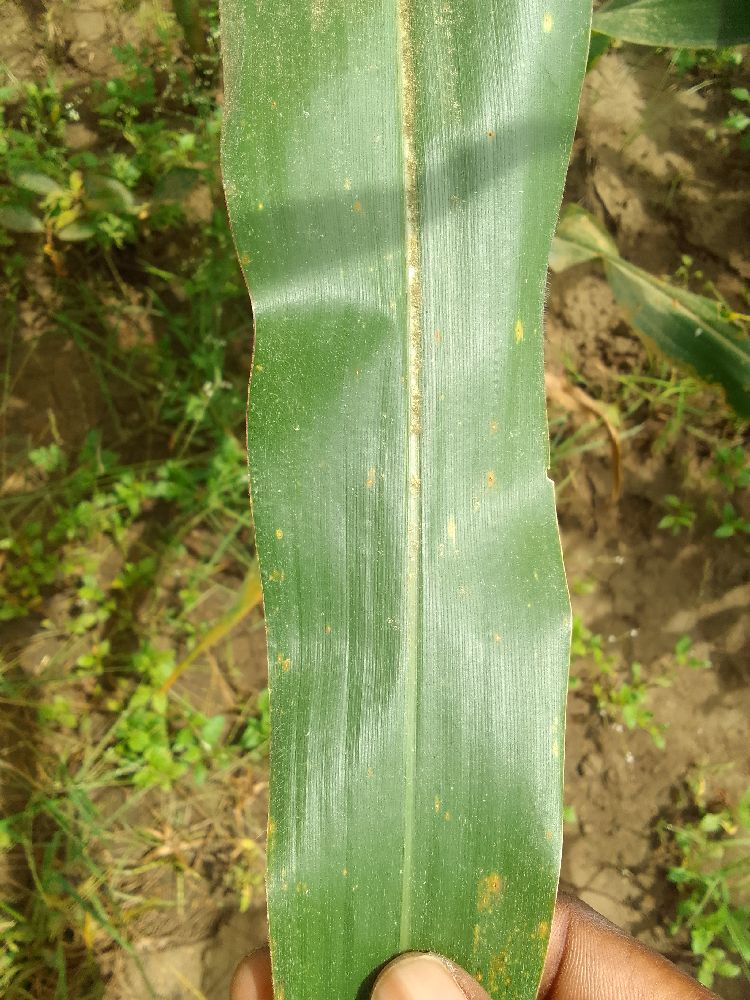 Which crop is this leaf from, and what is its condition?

maize, healthy
